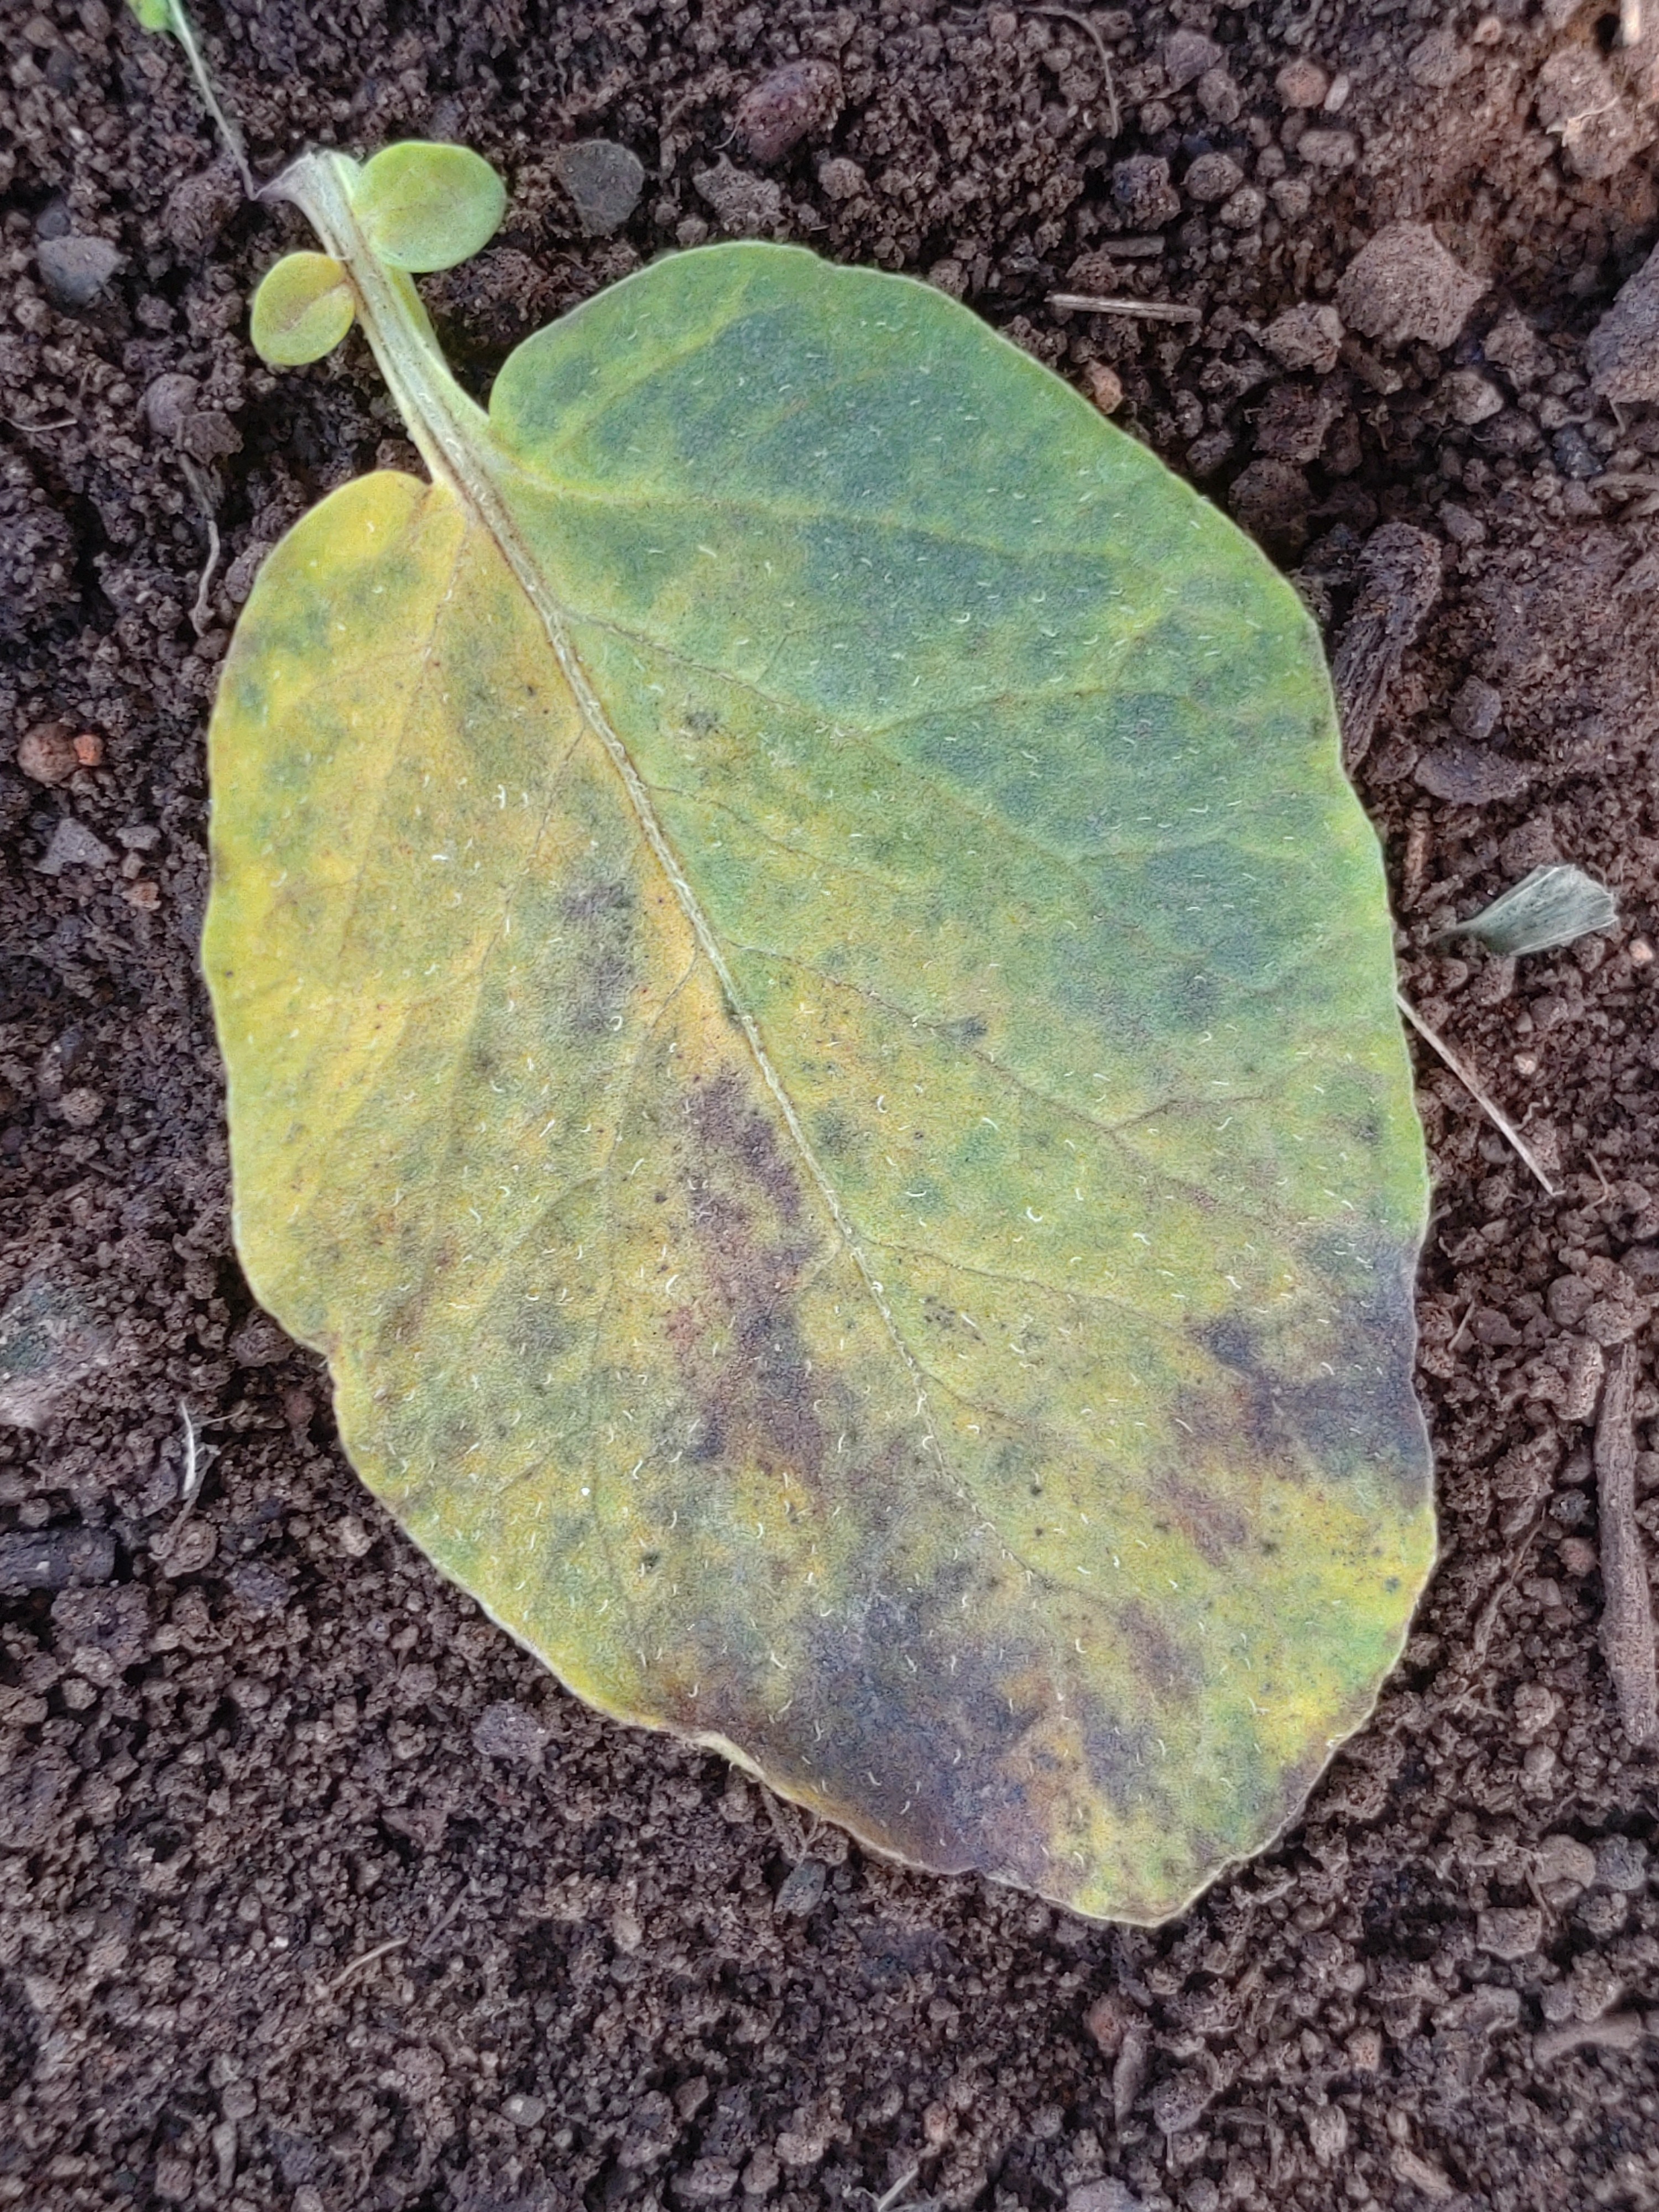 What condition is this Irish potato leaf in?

late blight
